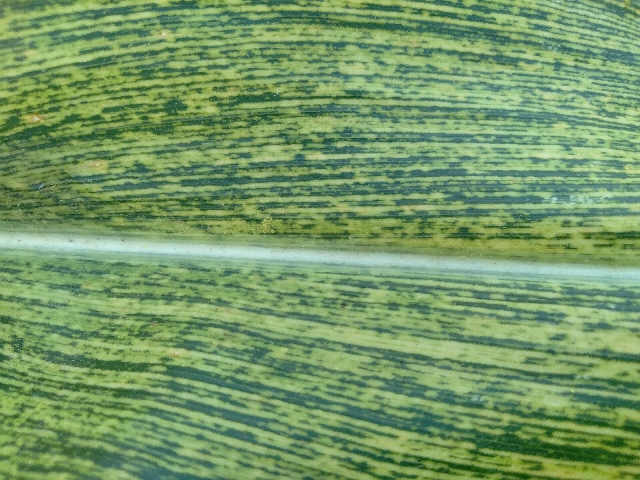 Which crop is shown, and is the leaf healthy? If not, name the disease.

maize, maize streak virus
